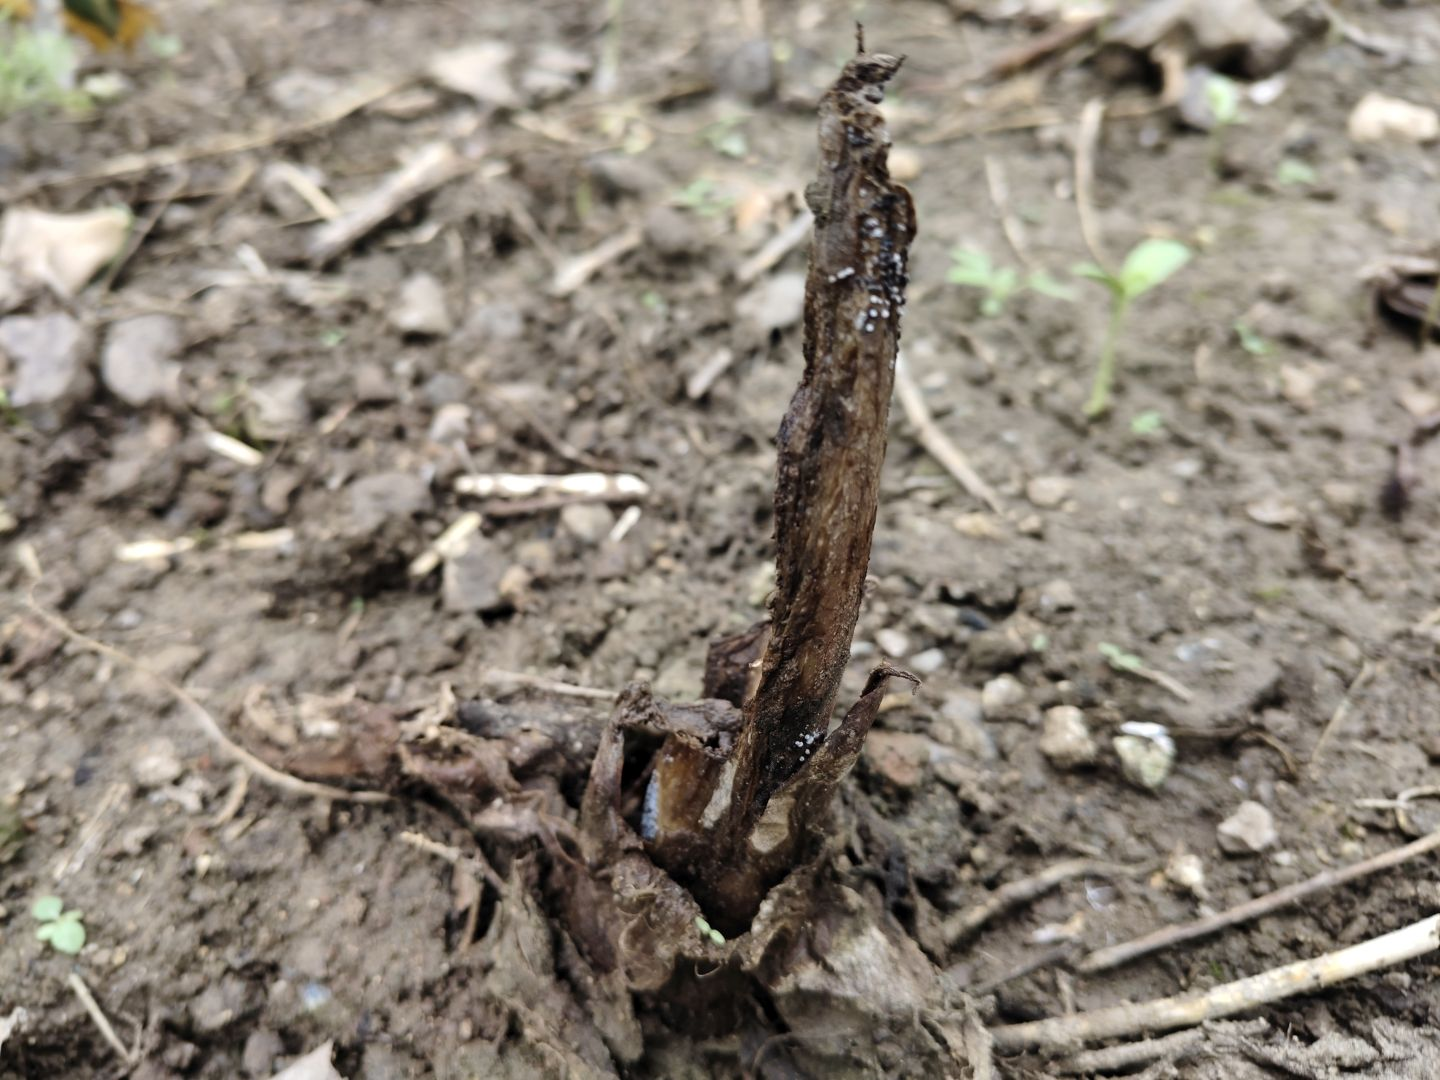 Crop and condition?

taro, root rot
